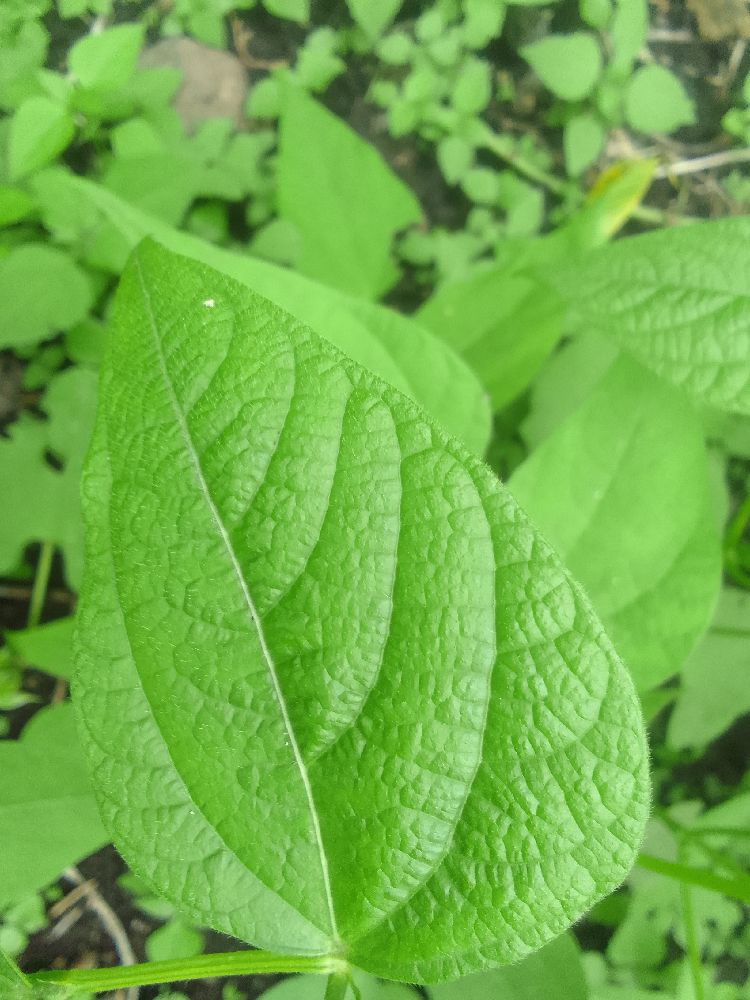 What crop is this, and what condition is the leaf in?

common bean, healthy
